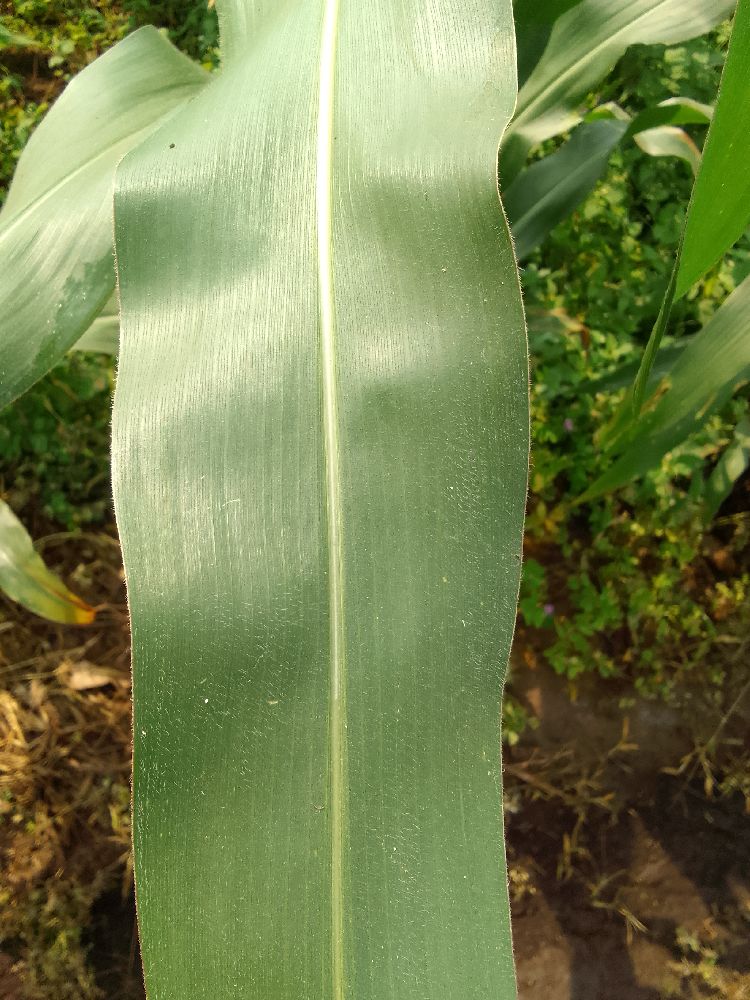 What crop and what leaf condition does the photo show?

maize, healthy
